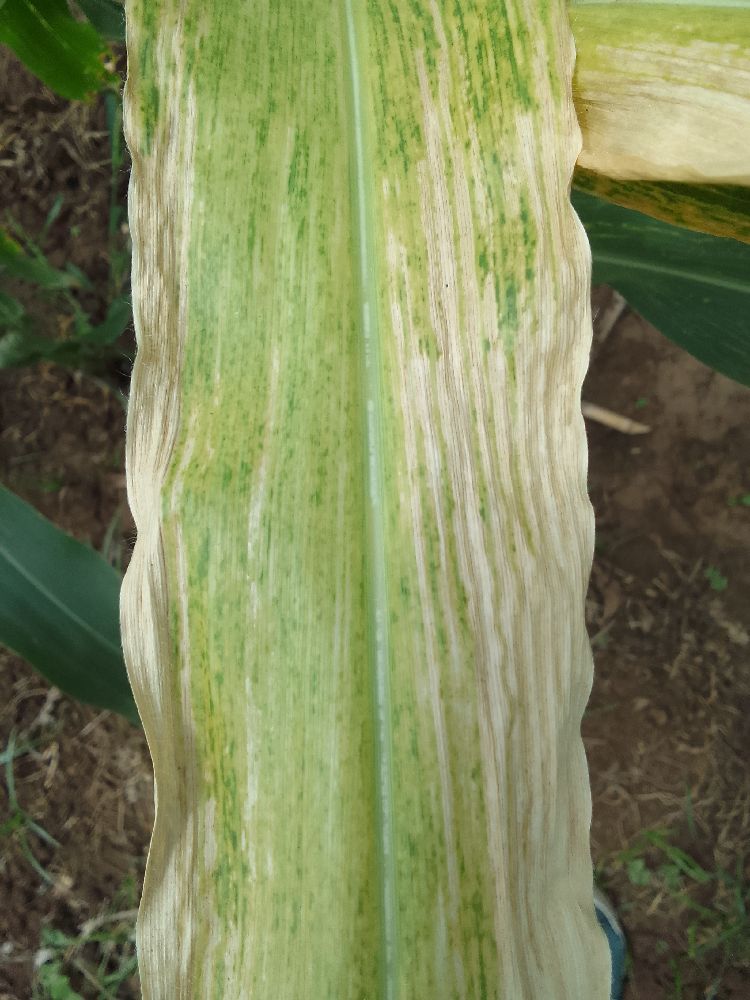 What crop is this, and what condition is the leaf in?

maize, maize lethal necrosis
